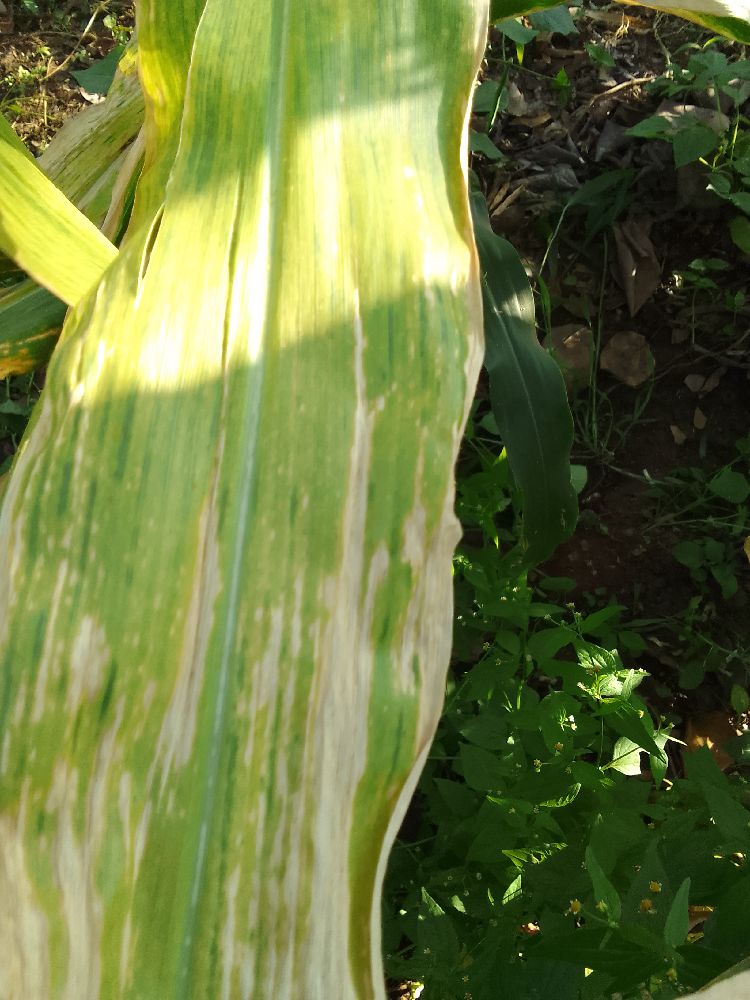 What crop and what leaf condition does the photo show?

maize, maize lethal necrosis
